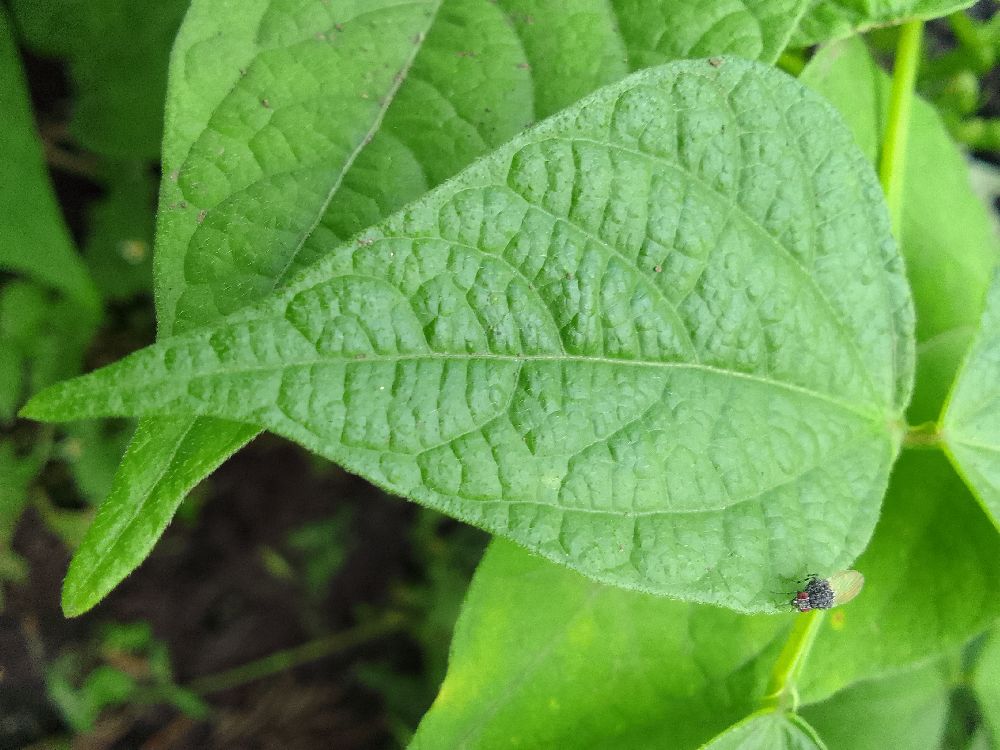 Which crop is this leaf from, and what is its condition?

common bean, healthy
